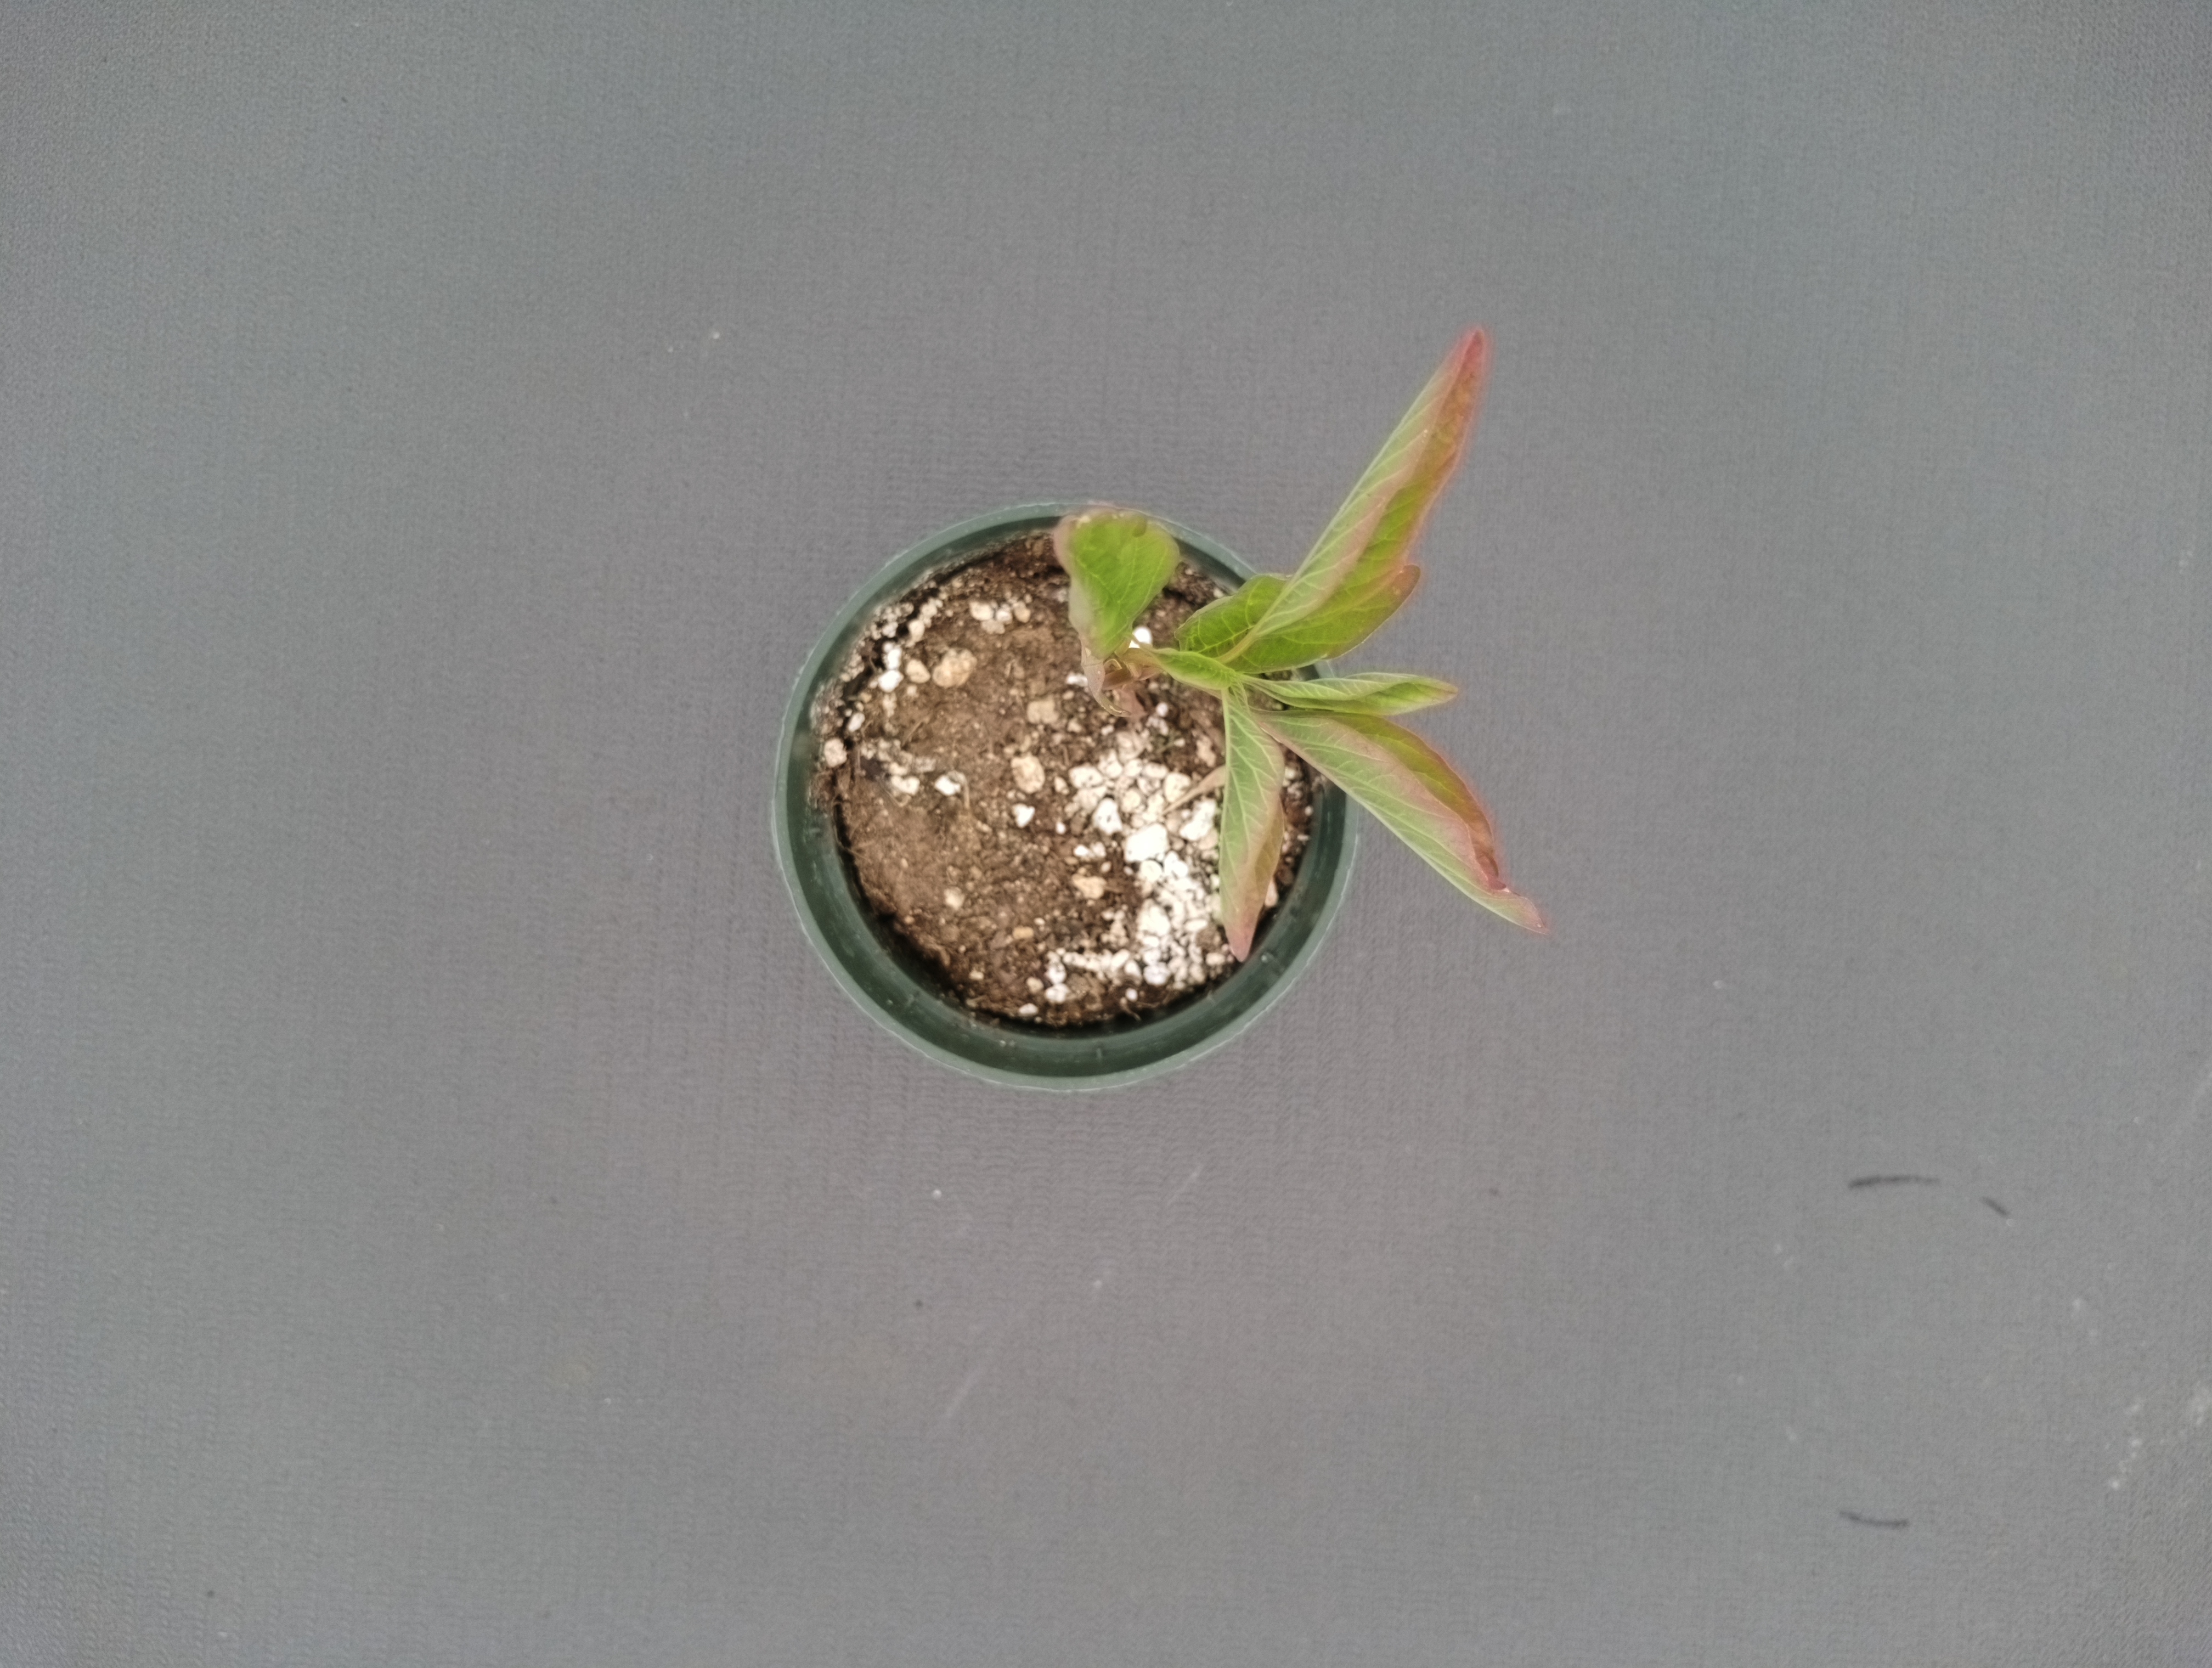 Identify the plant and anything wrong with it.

waterhemp, healthy untreated
